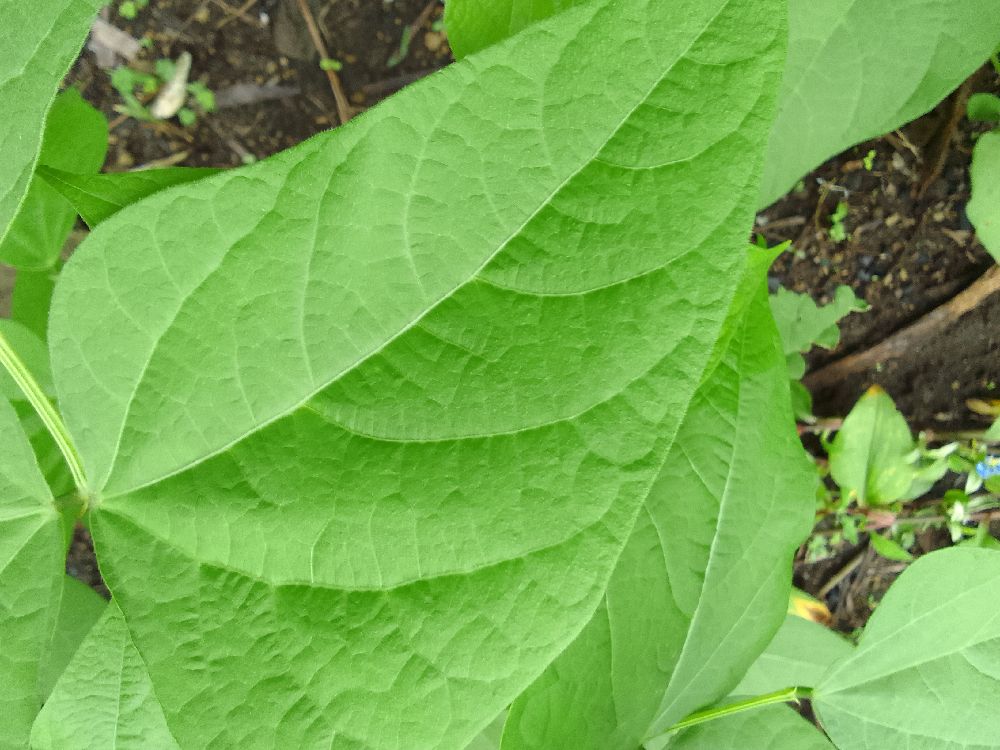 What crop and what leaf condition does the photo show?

common bean, healthy
